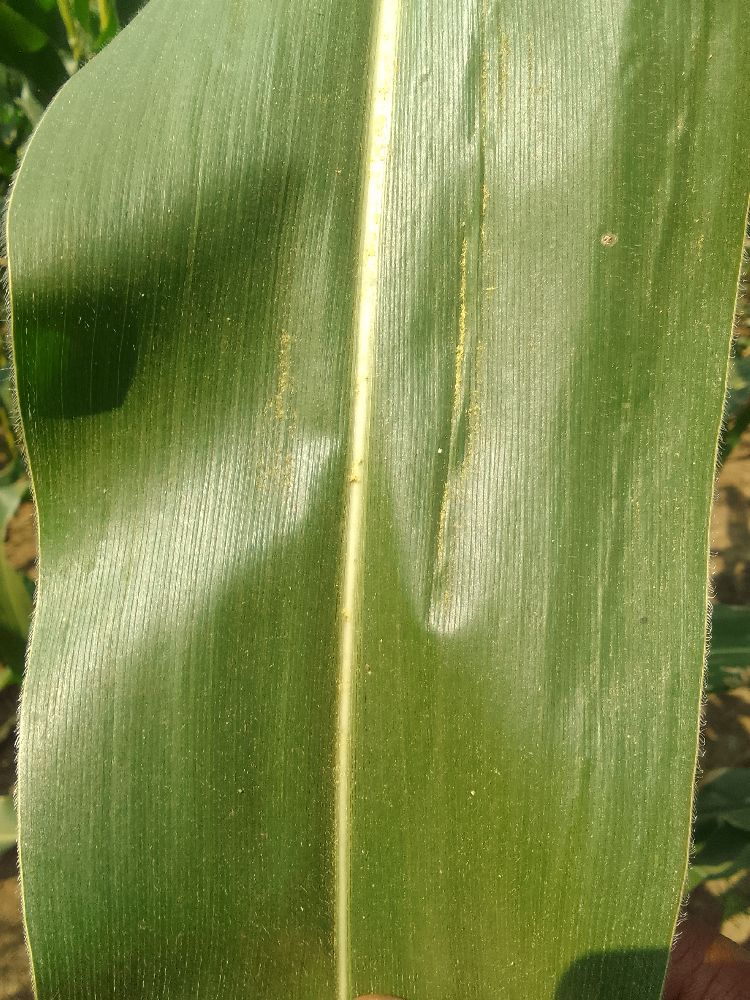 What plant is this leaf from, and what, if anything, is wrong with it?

maize, healthy
